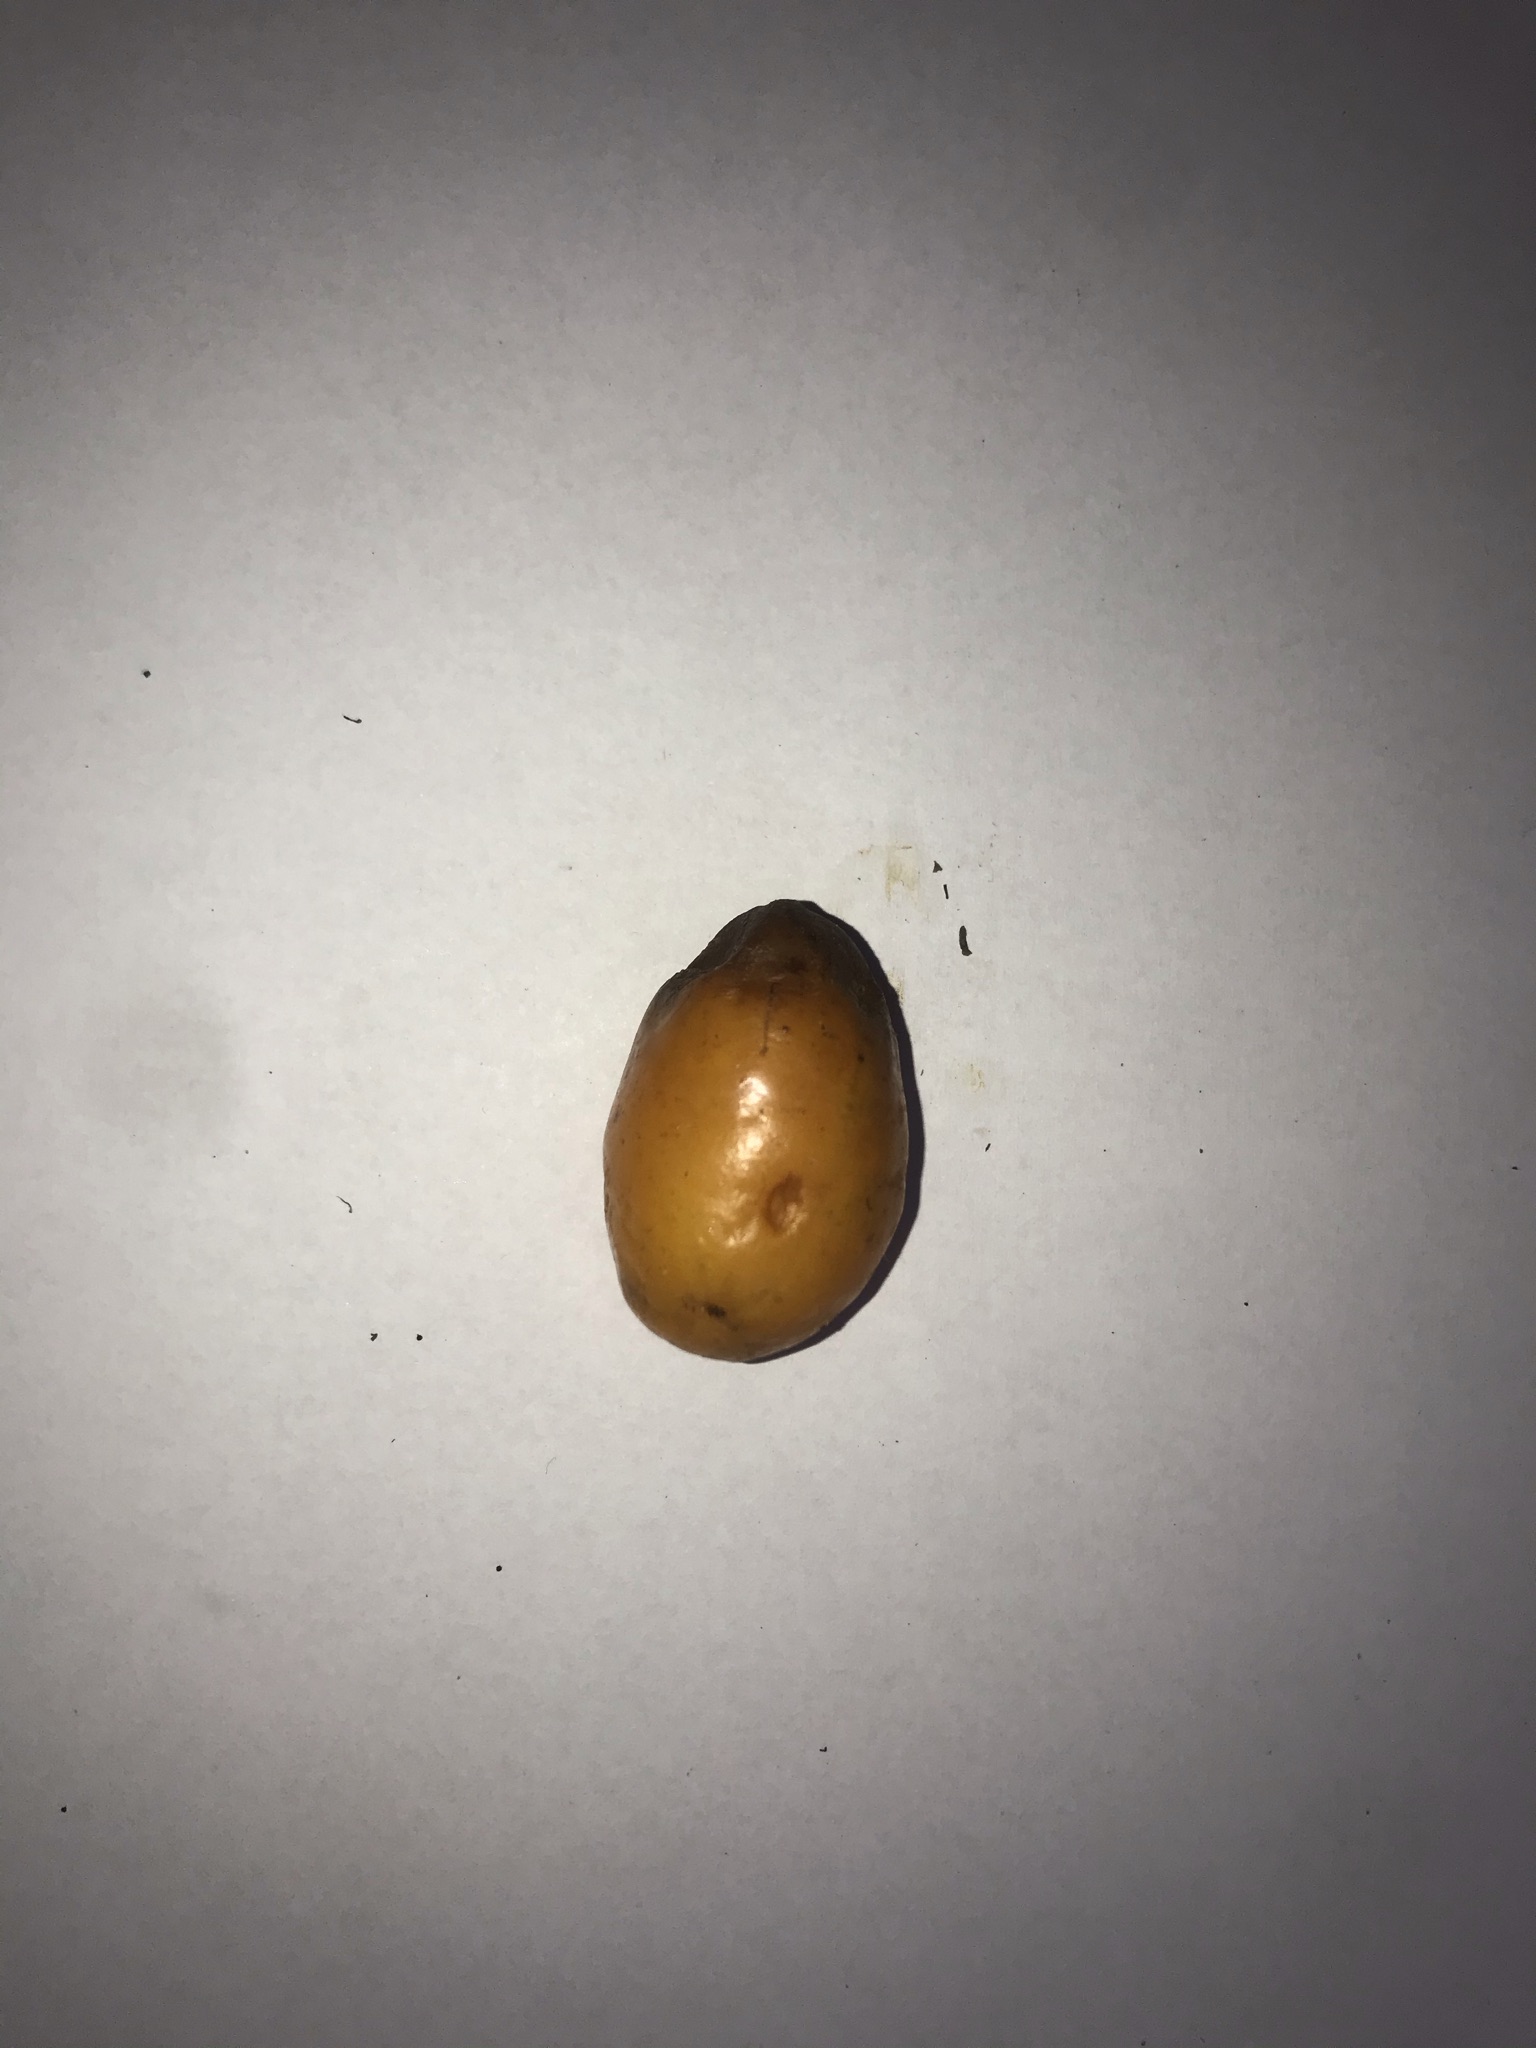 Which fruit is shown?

siriguela
